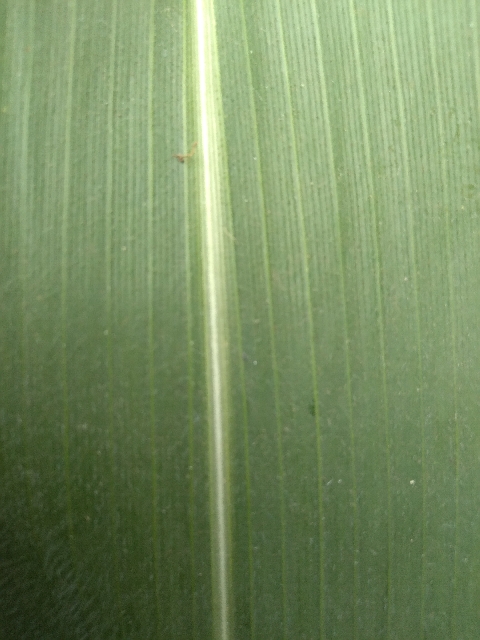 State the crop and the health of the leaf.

maize, healthy
